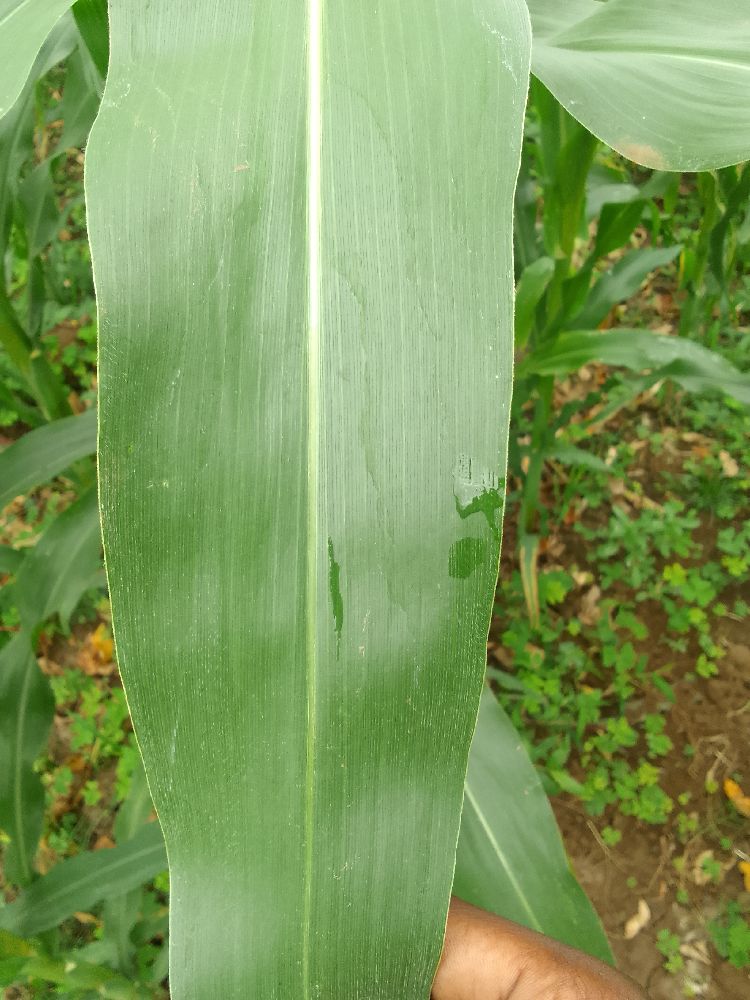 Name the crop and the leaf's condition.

maize, healthy
